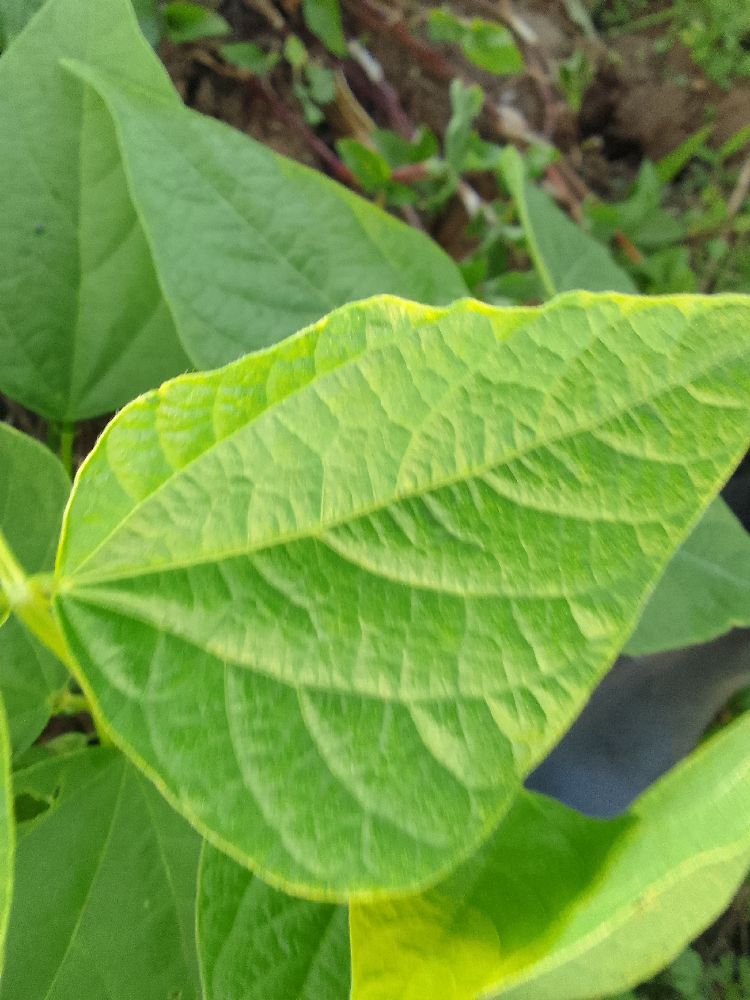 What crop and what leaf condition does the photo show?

common bean, healthy
